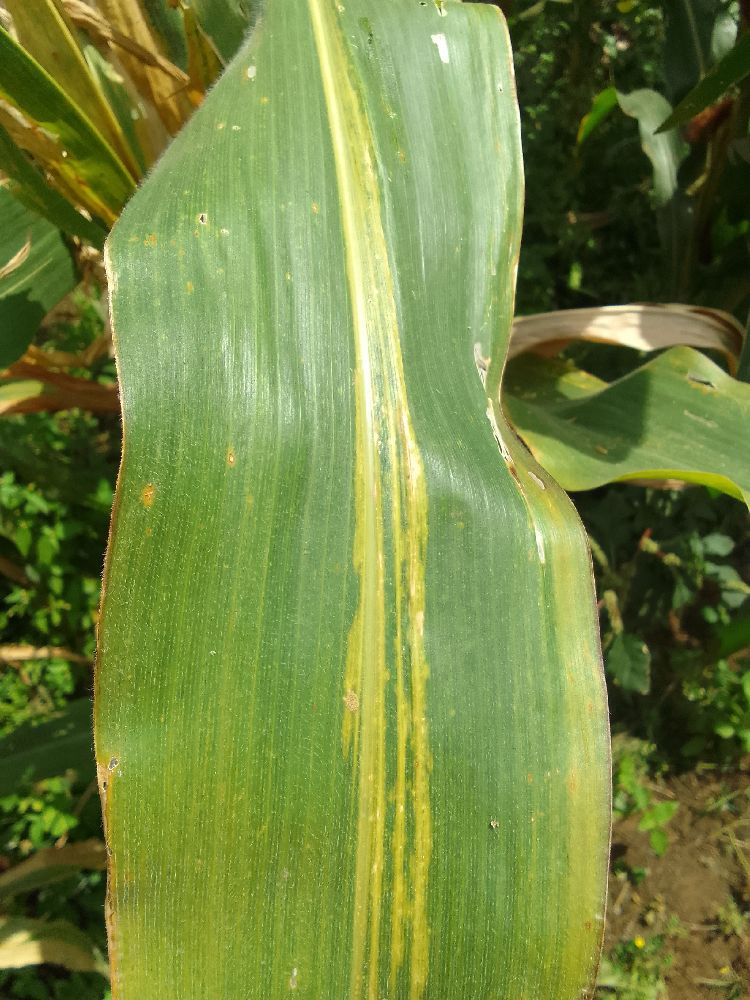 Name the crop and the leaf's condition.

maize, maize lethal necrosis
